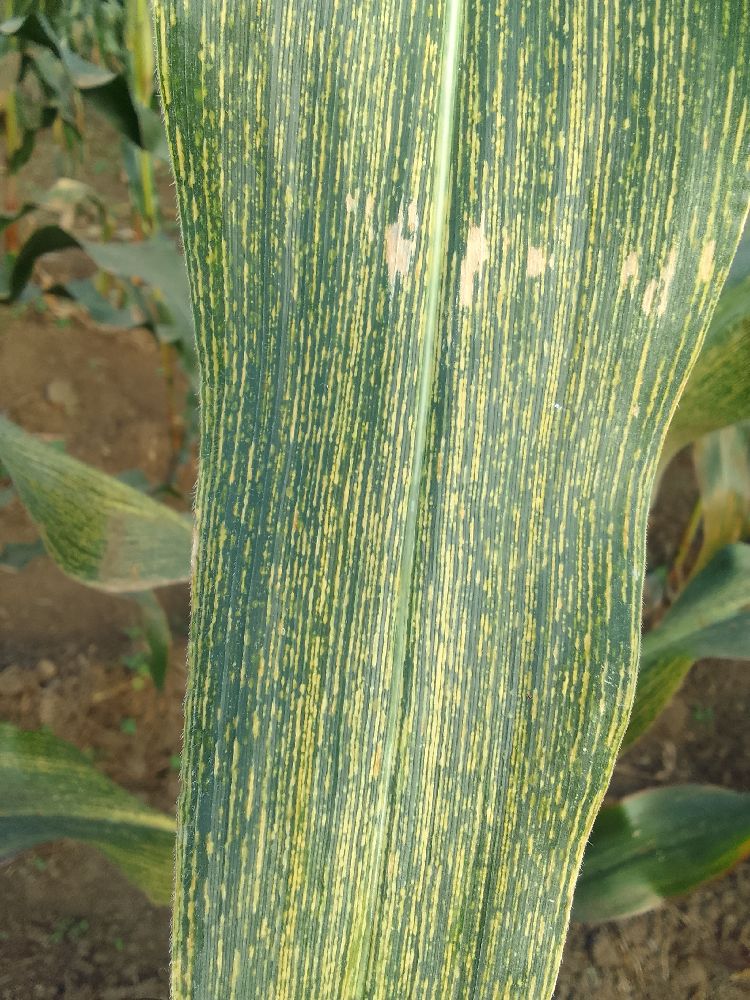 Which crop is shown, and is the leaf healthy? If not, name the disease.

maize, maize streak virus
